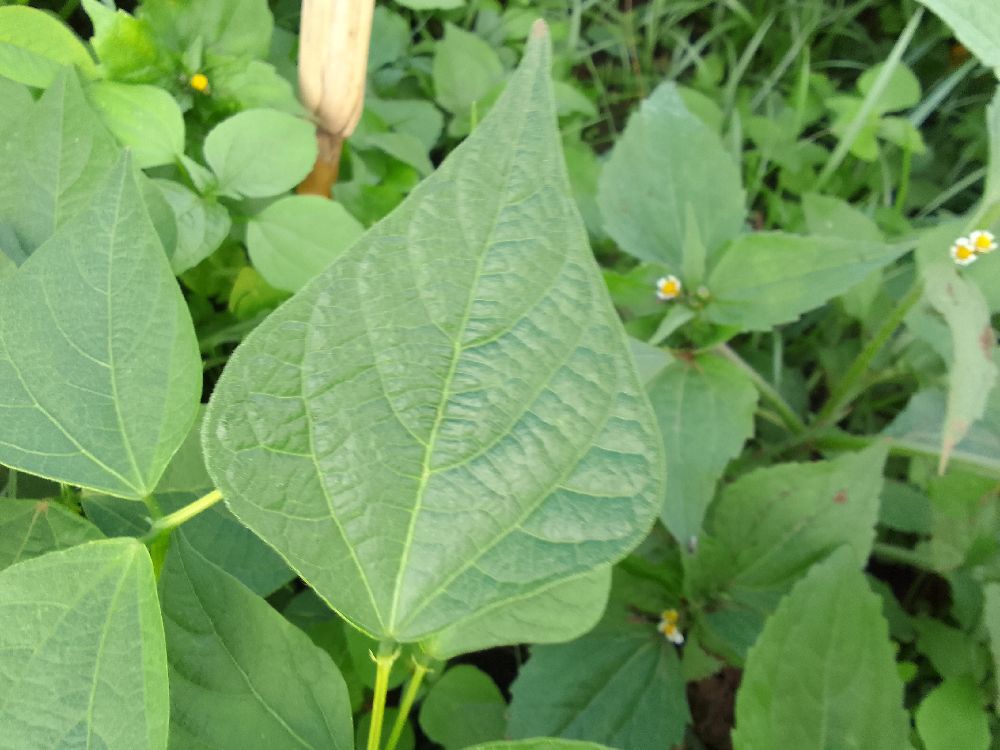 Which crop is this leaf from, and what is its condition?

common bean, healthy
